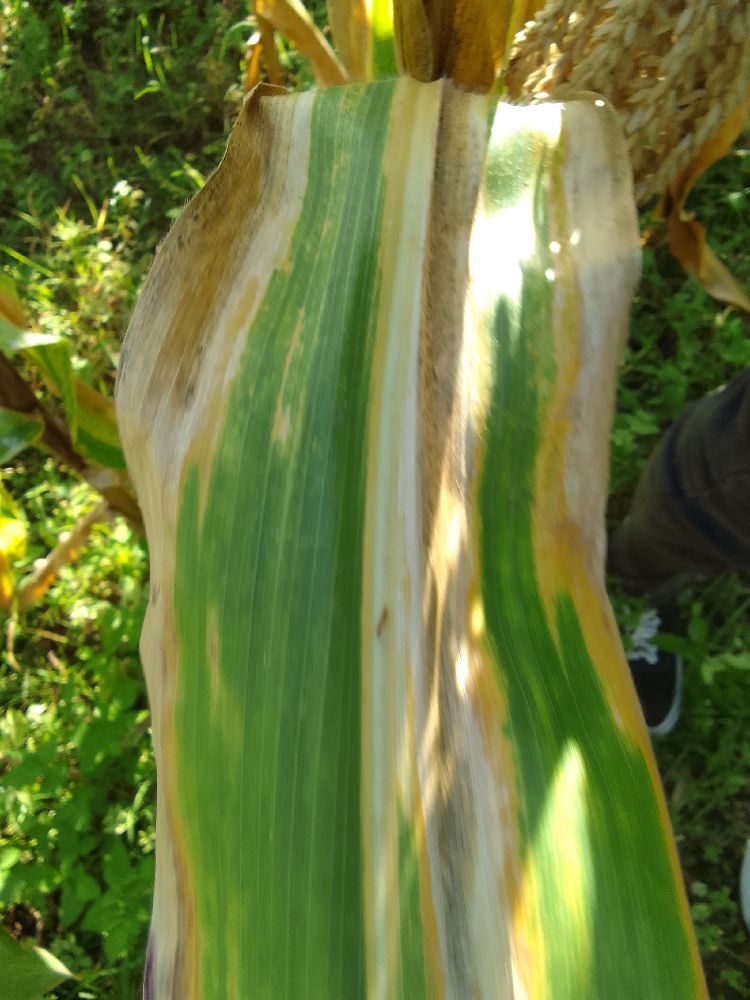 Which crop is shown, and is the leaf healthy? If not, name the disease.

maize, maize lethal necrosis
